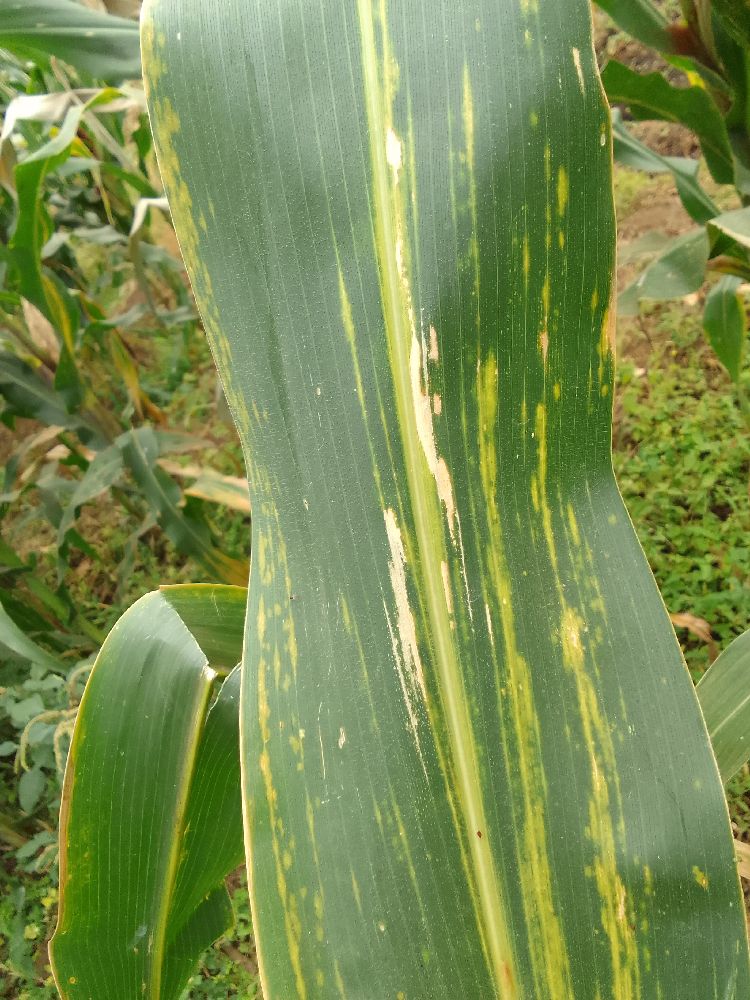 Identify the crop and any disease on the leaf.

maize, maize lethal necrosis
